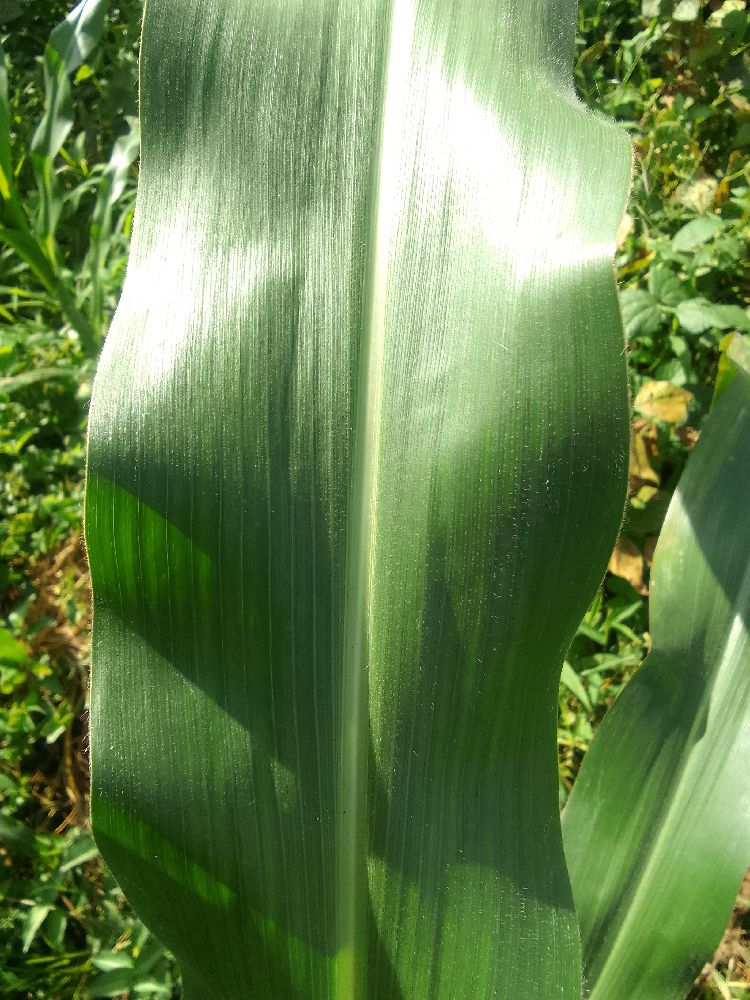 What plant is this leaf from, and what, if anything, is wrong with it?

maize, healthy
